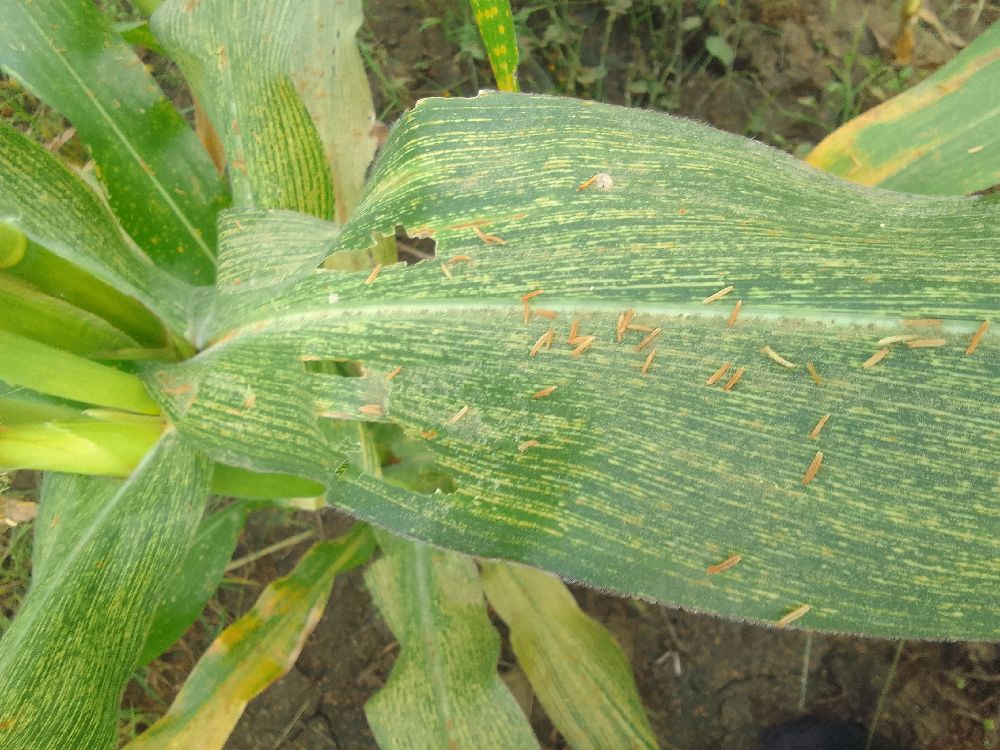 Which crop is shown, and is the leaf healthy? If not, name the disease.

maize, maize streak virus
